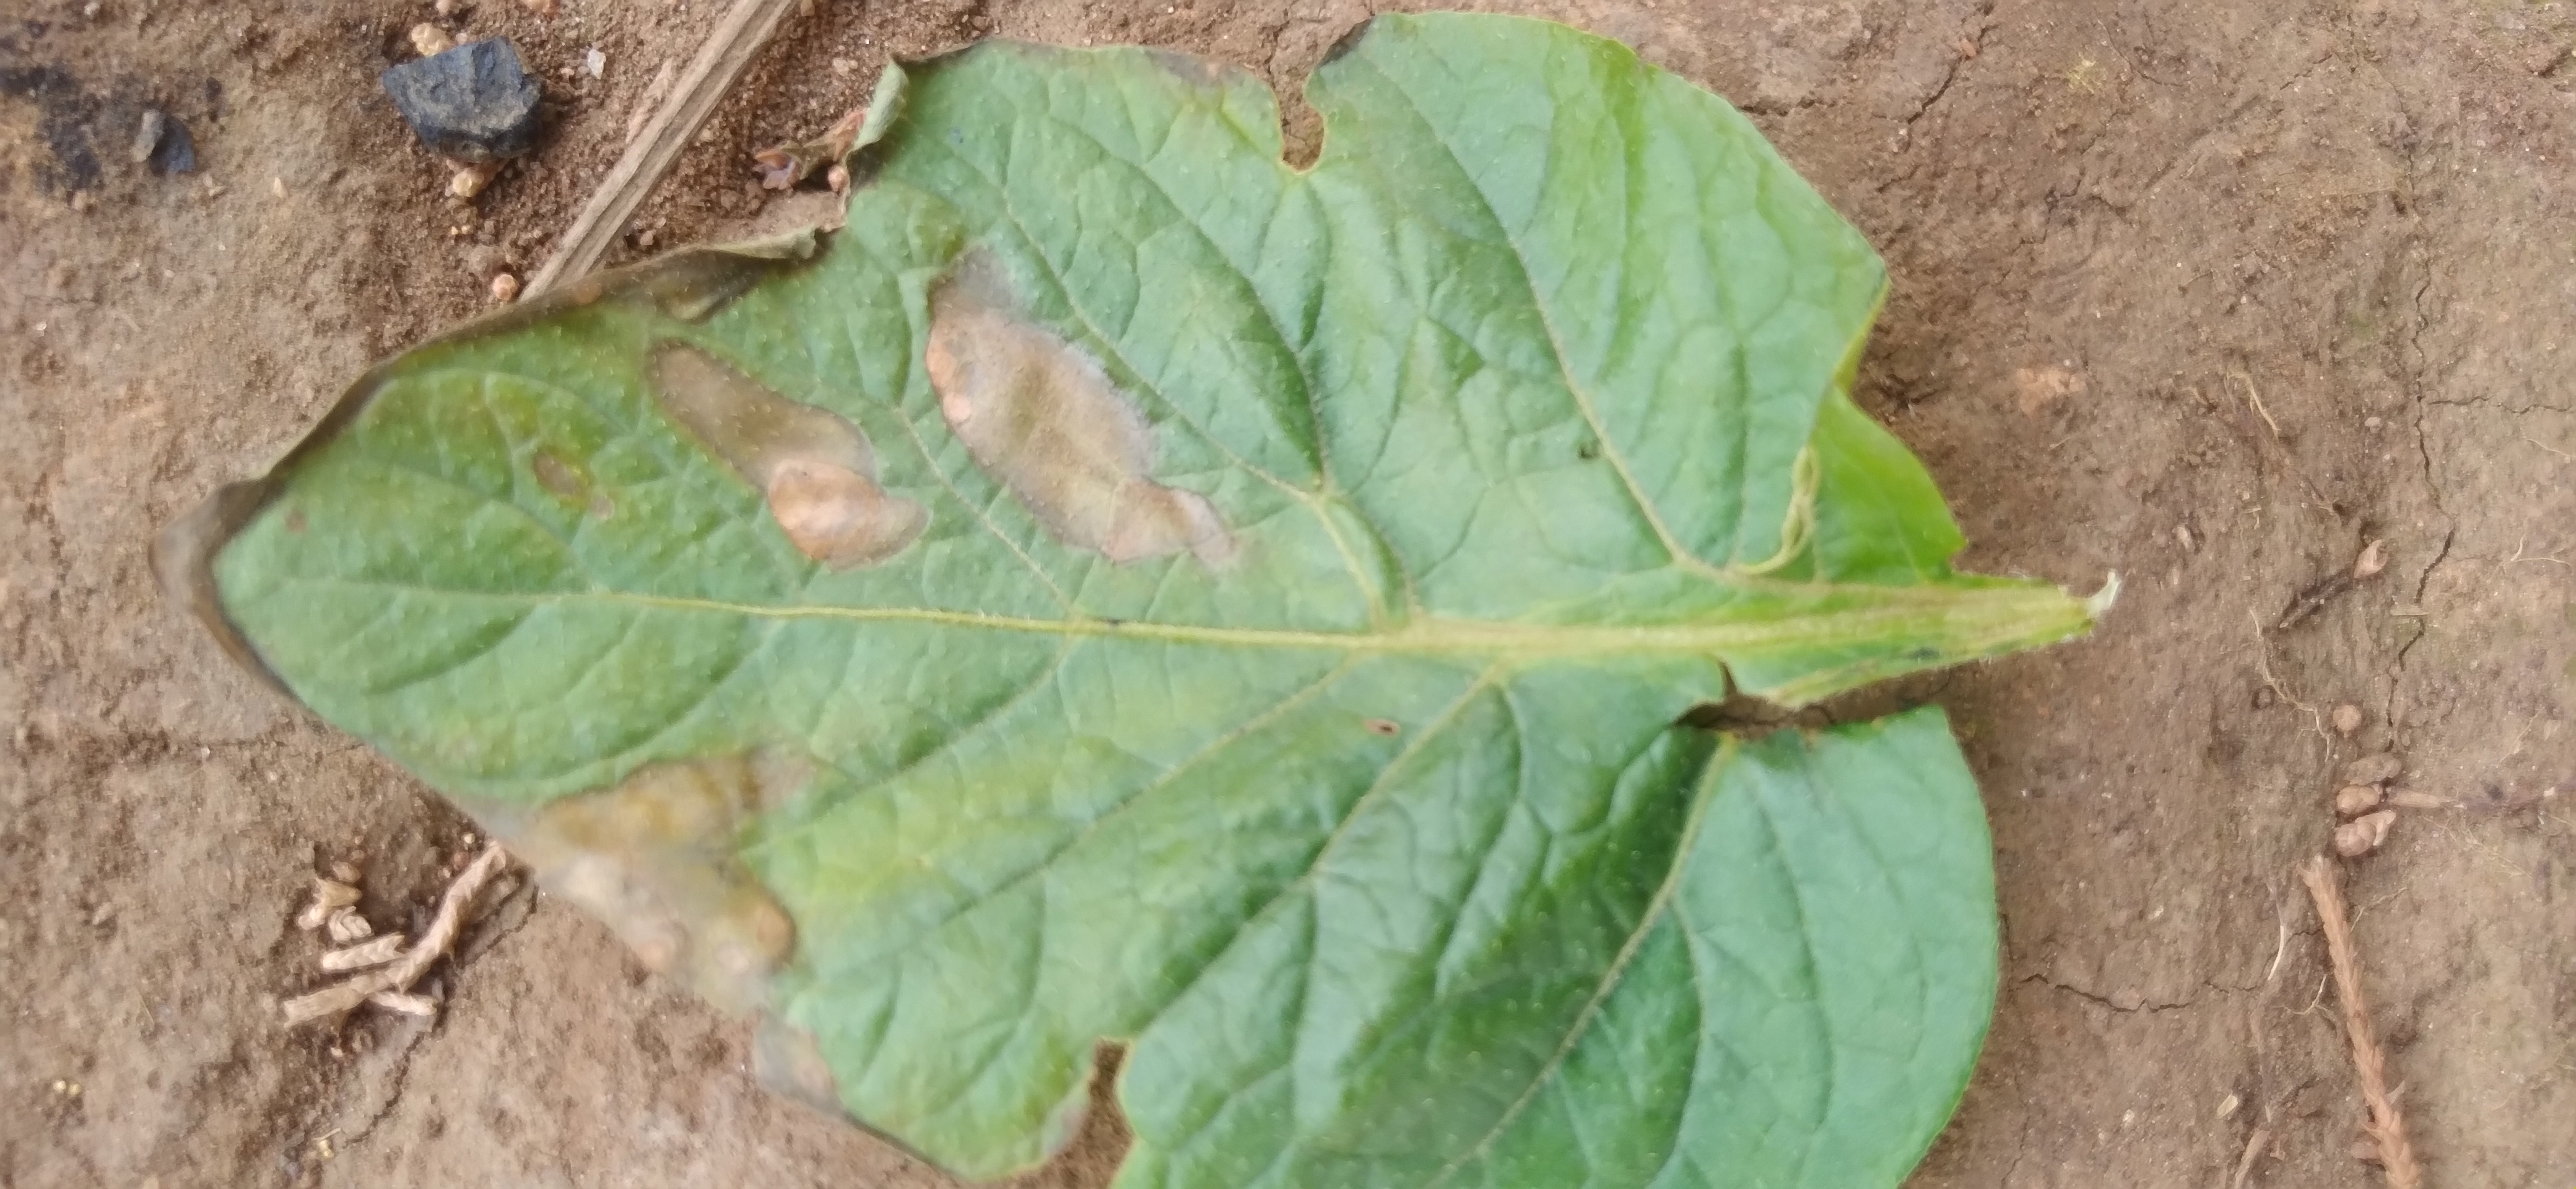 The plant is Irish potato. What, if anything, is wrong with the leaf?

early blight
